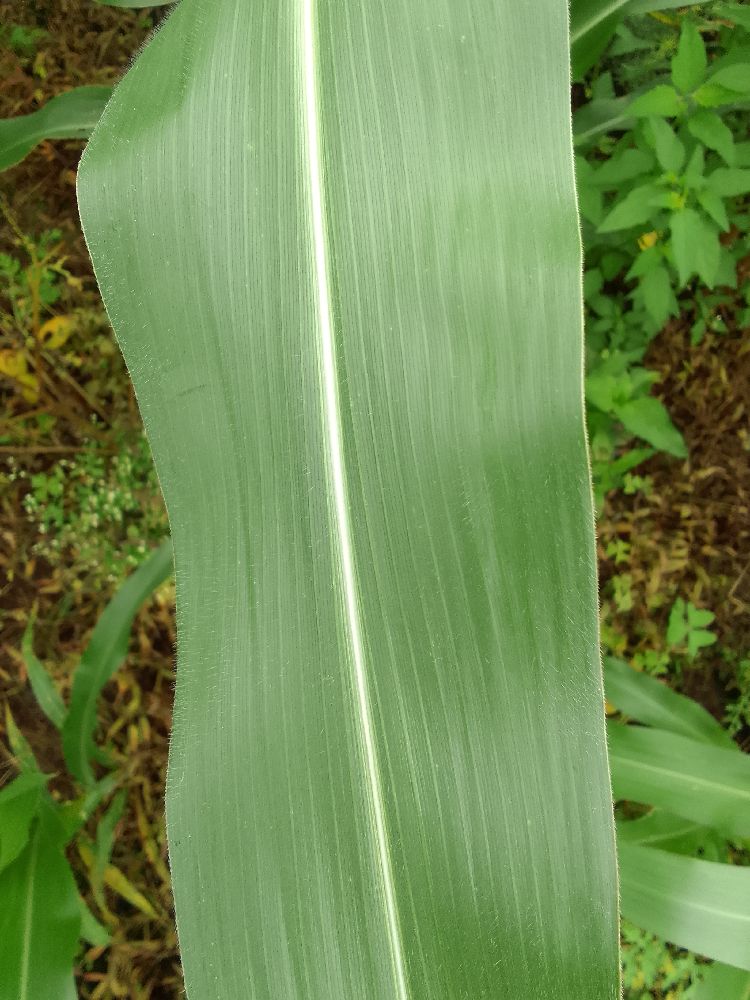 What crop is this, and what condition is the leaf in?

maize, healthy
